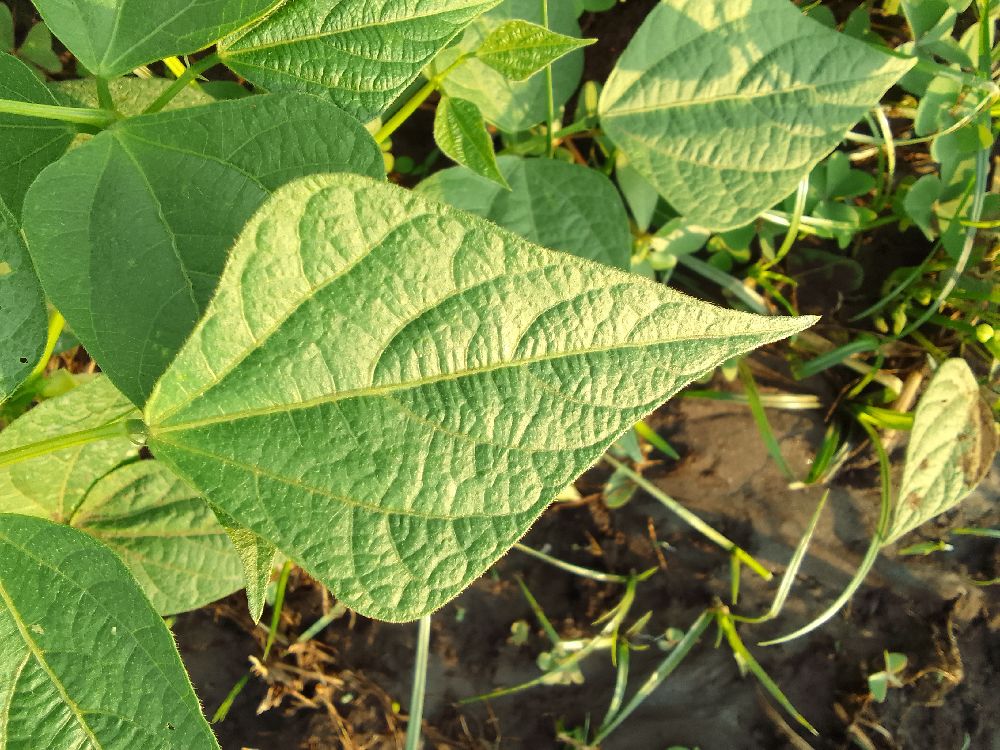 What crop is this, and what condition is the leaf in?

common bean, healthy
